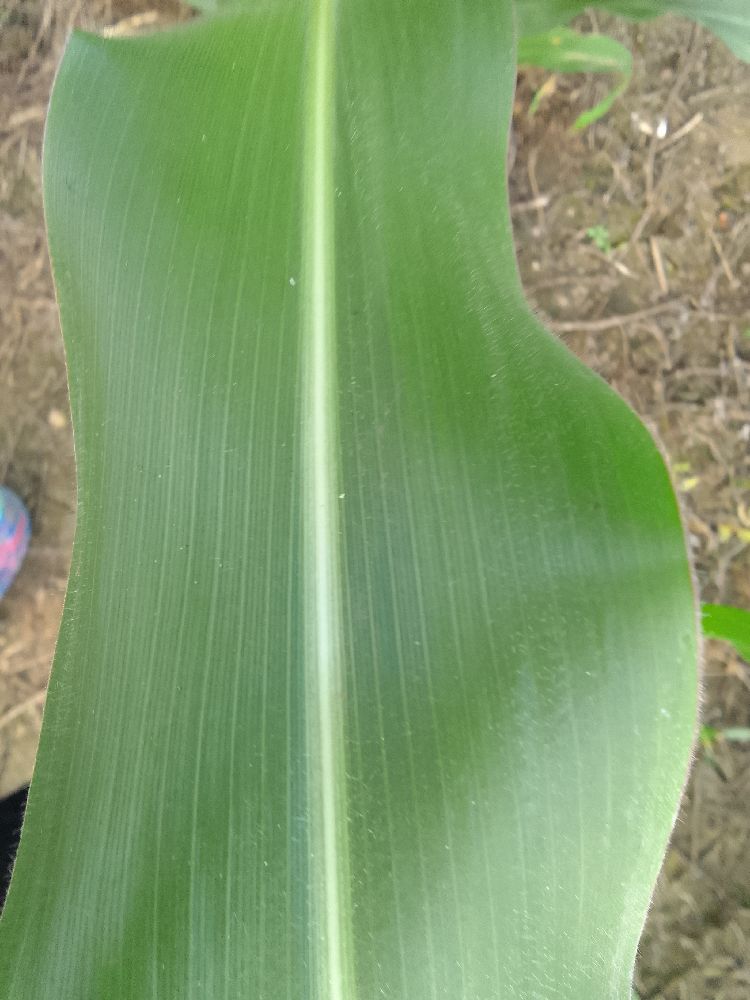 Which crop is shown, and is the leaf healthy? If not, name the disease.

maize, healthy
